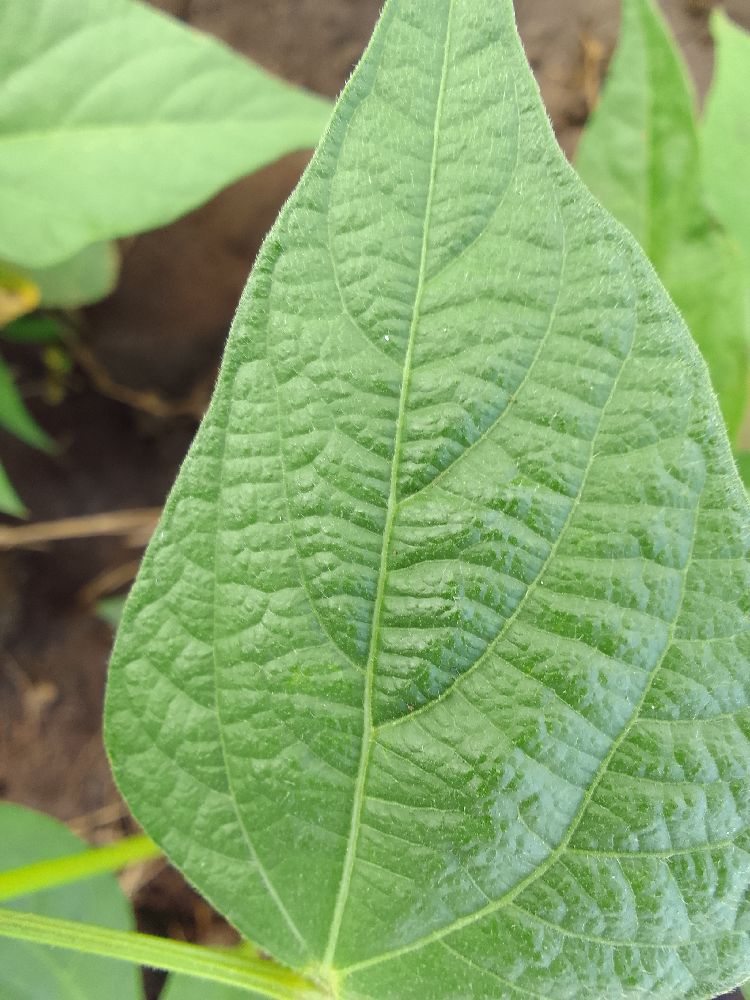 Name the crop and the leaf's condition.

common bean, healthy
